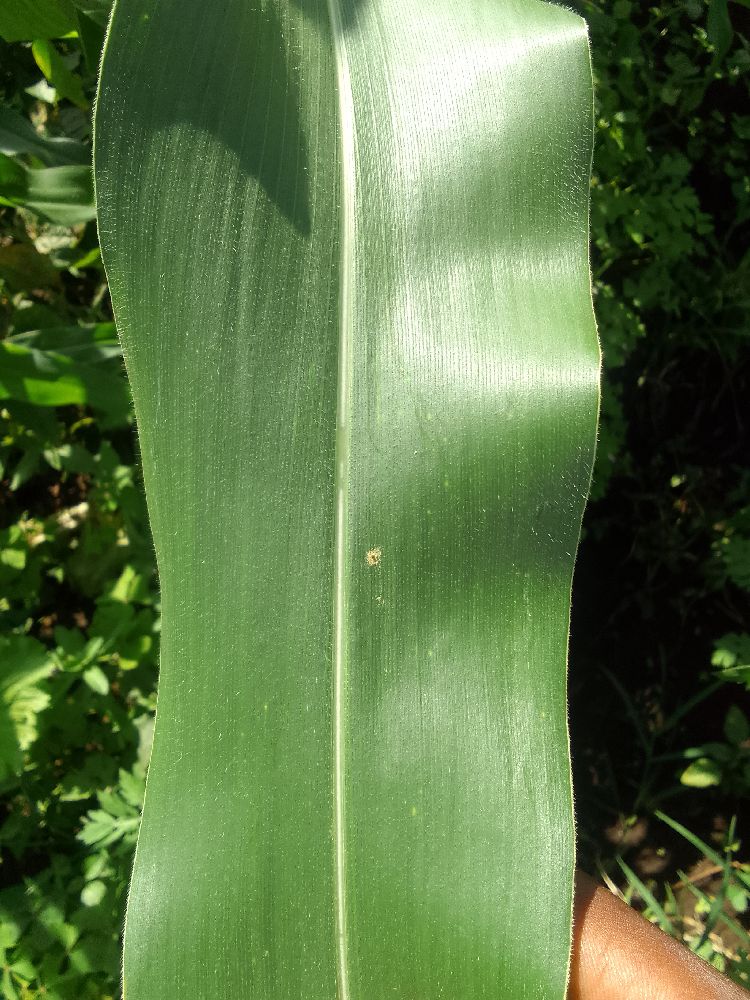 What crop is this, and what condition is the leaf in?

maize, healthy
